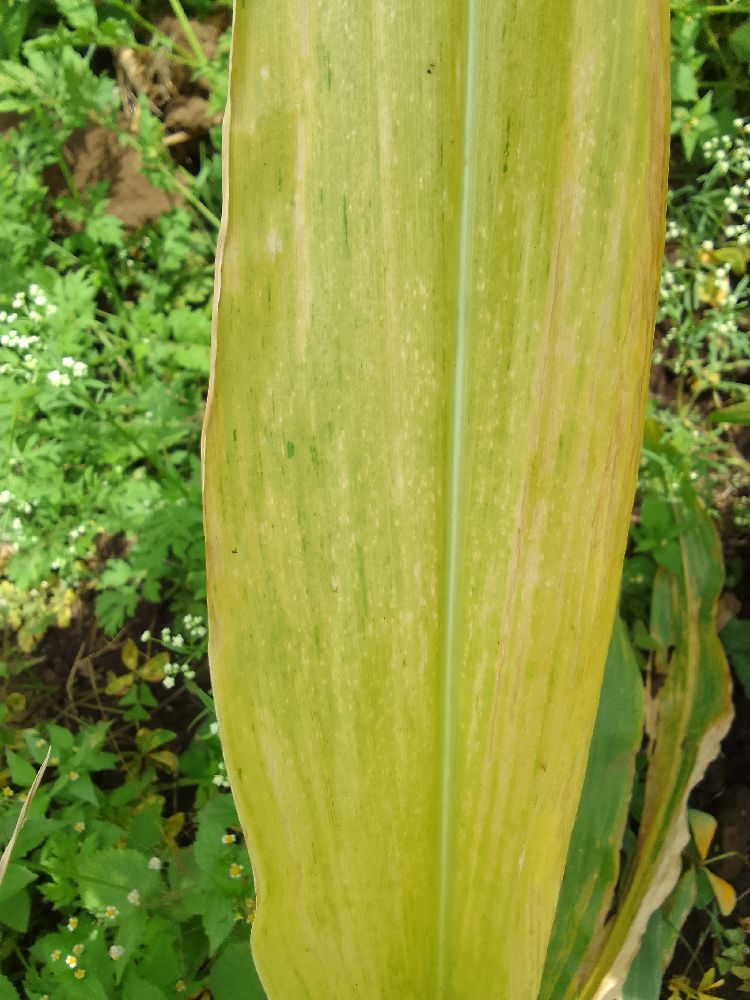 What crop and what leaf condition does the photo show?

maize, maize lethal necrosis
